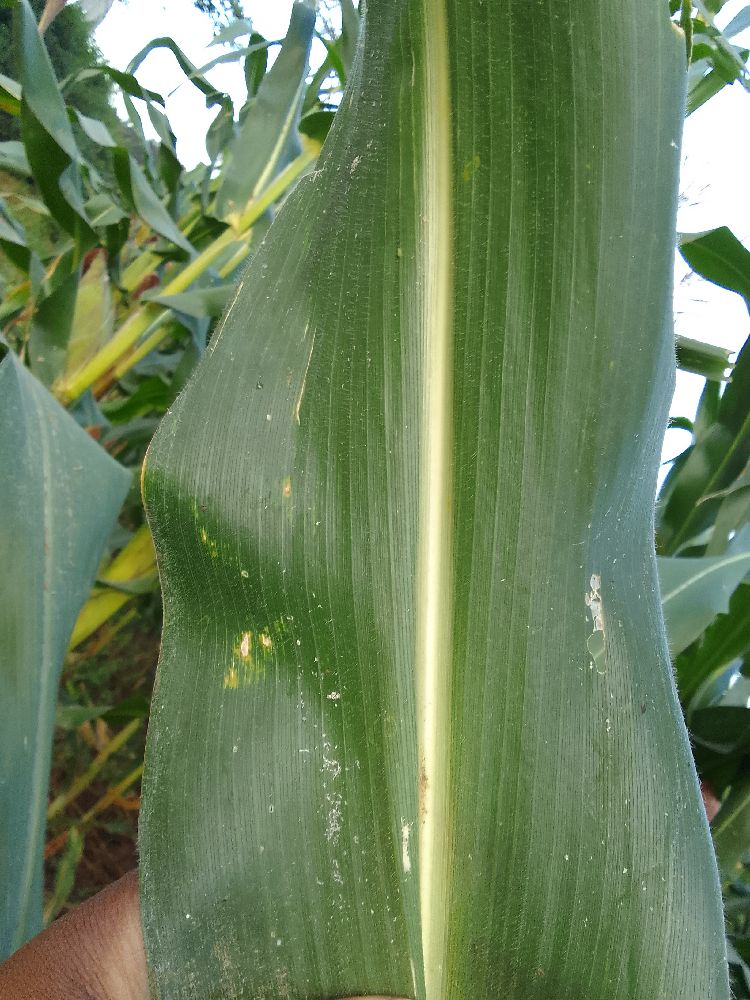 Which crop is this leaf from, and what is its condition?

maize, healthy
